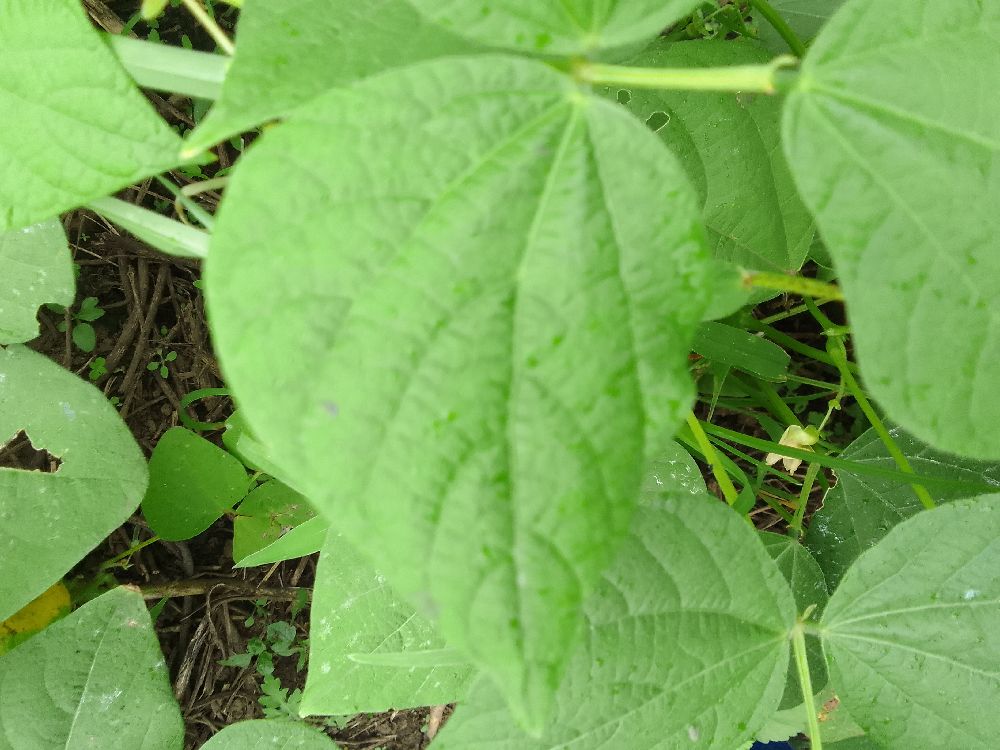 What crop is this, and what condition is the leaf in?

common bean, healthy
